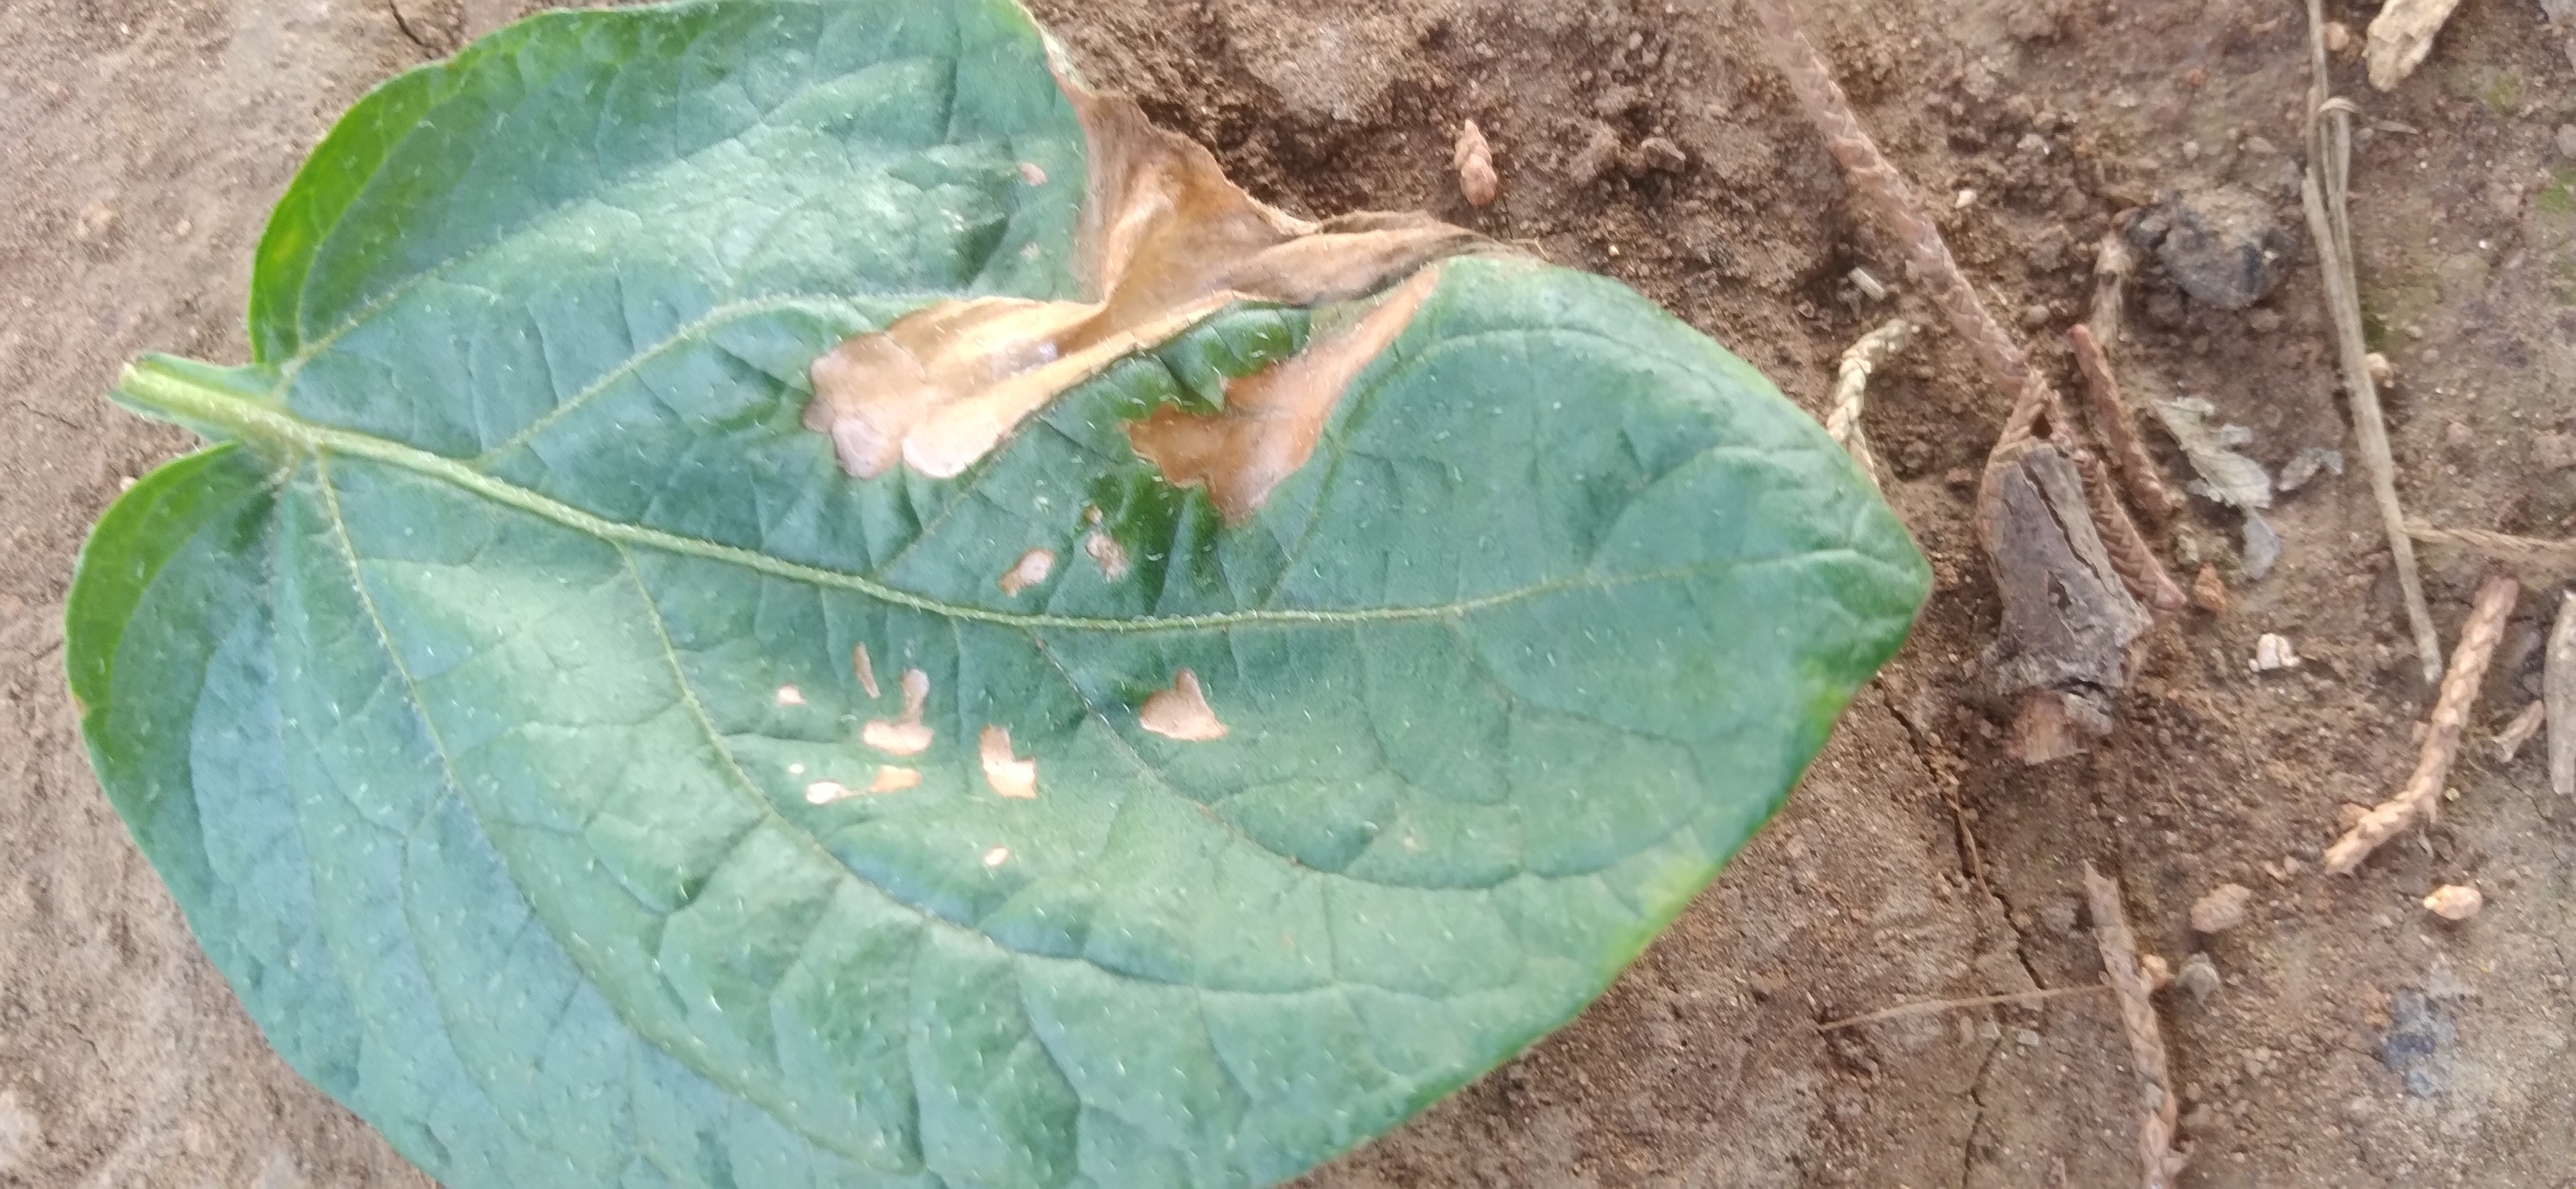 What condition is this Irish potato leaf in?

early blight
